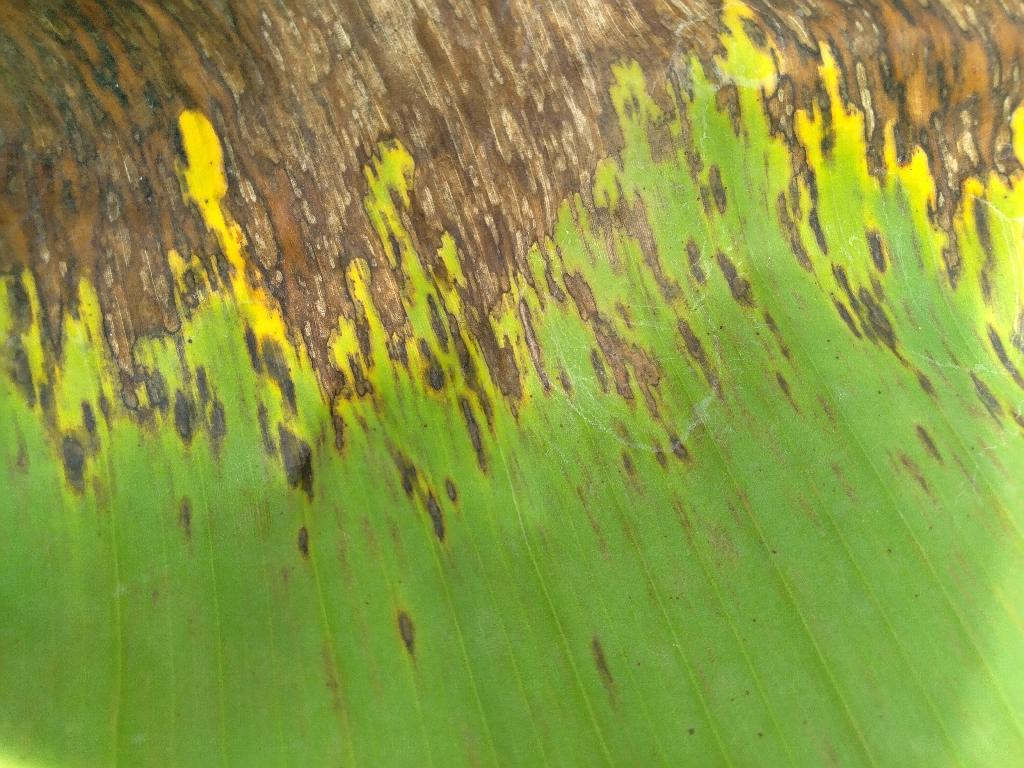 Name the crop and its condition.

banana, black sigatoka
